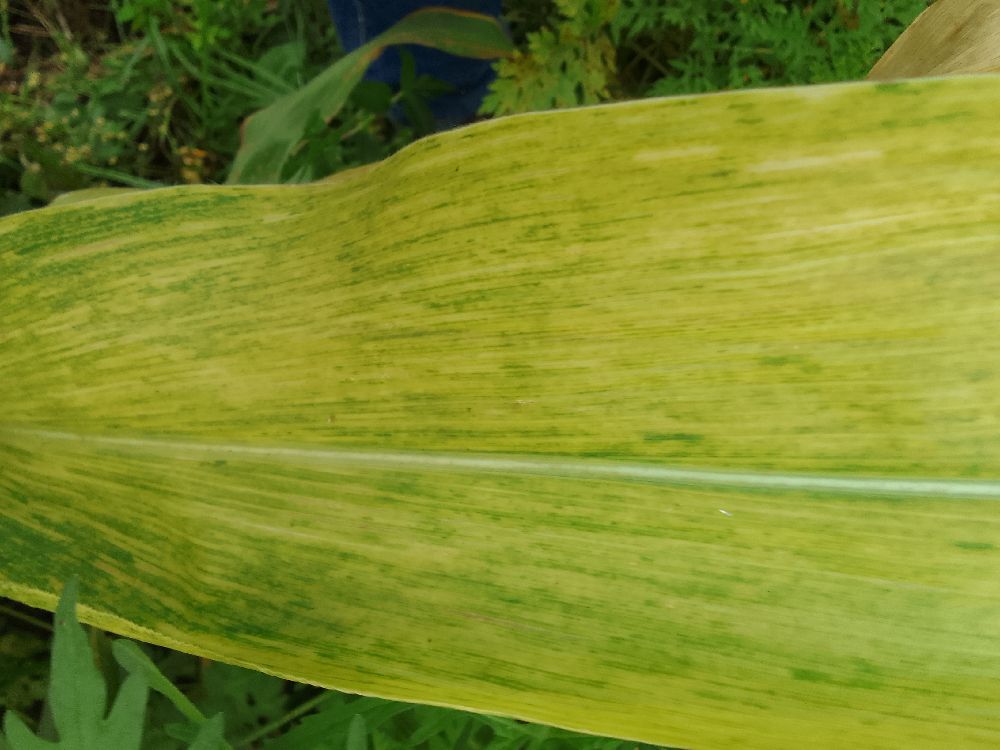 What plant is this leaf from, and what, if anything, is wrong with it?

maize, maize lethal necrosis
